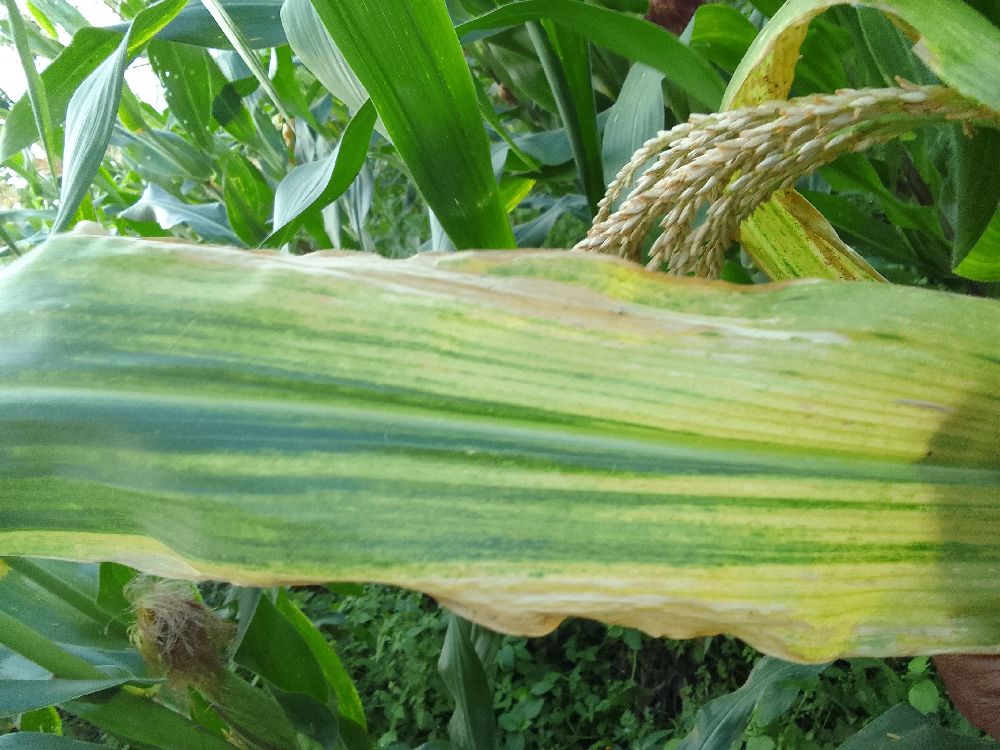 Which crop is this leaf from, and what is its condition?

maize, maize lethal necrosis
